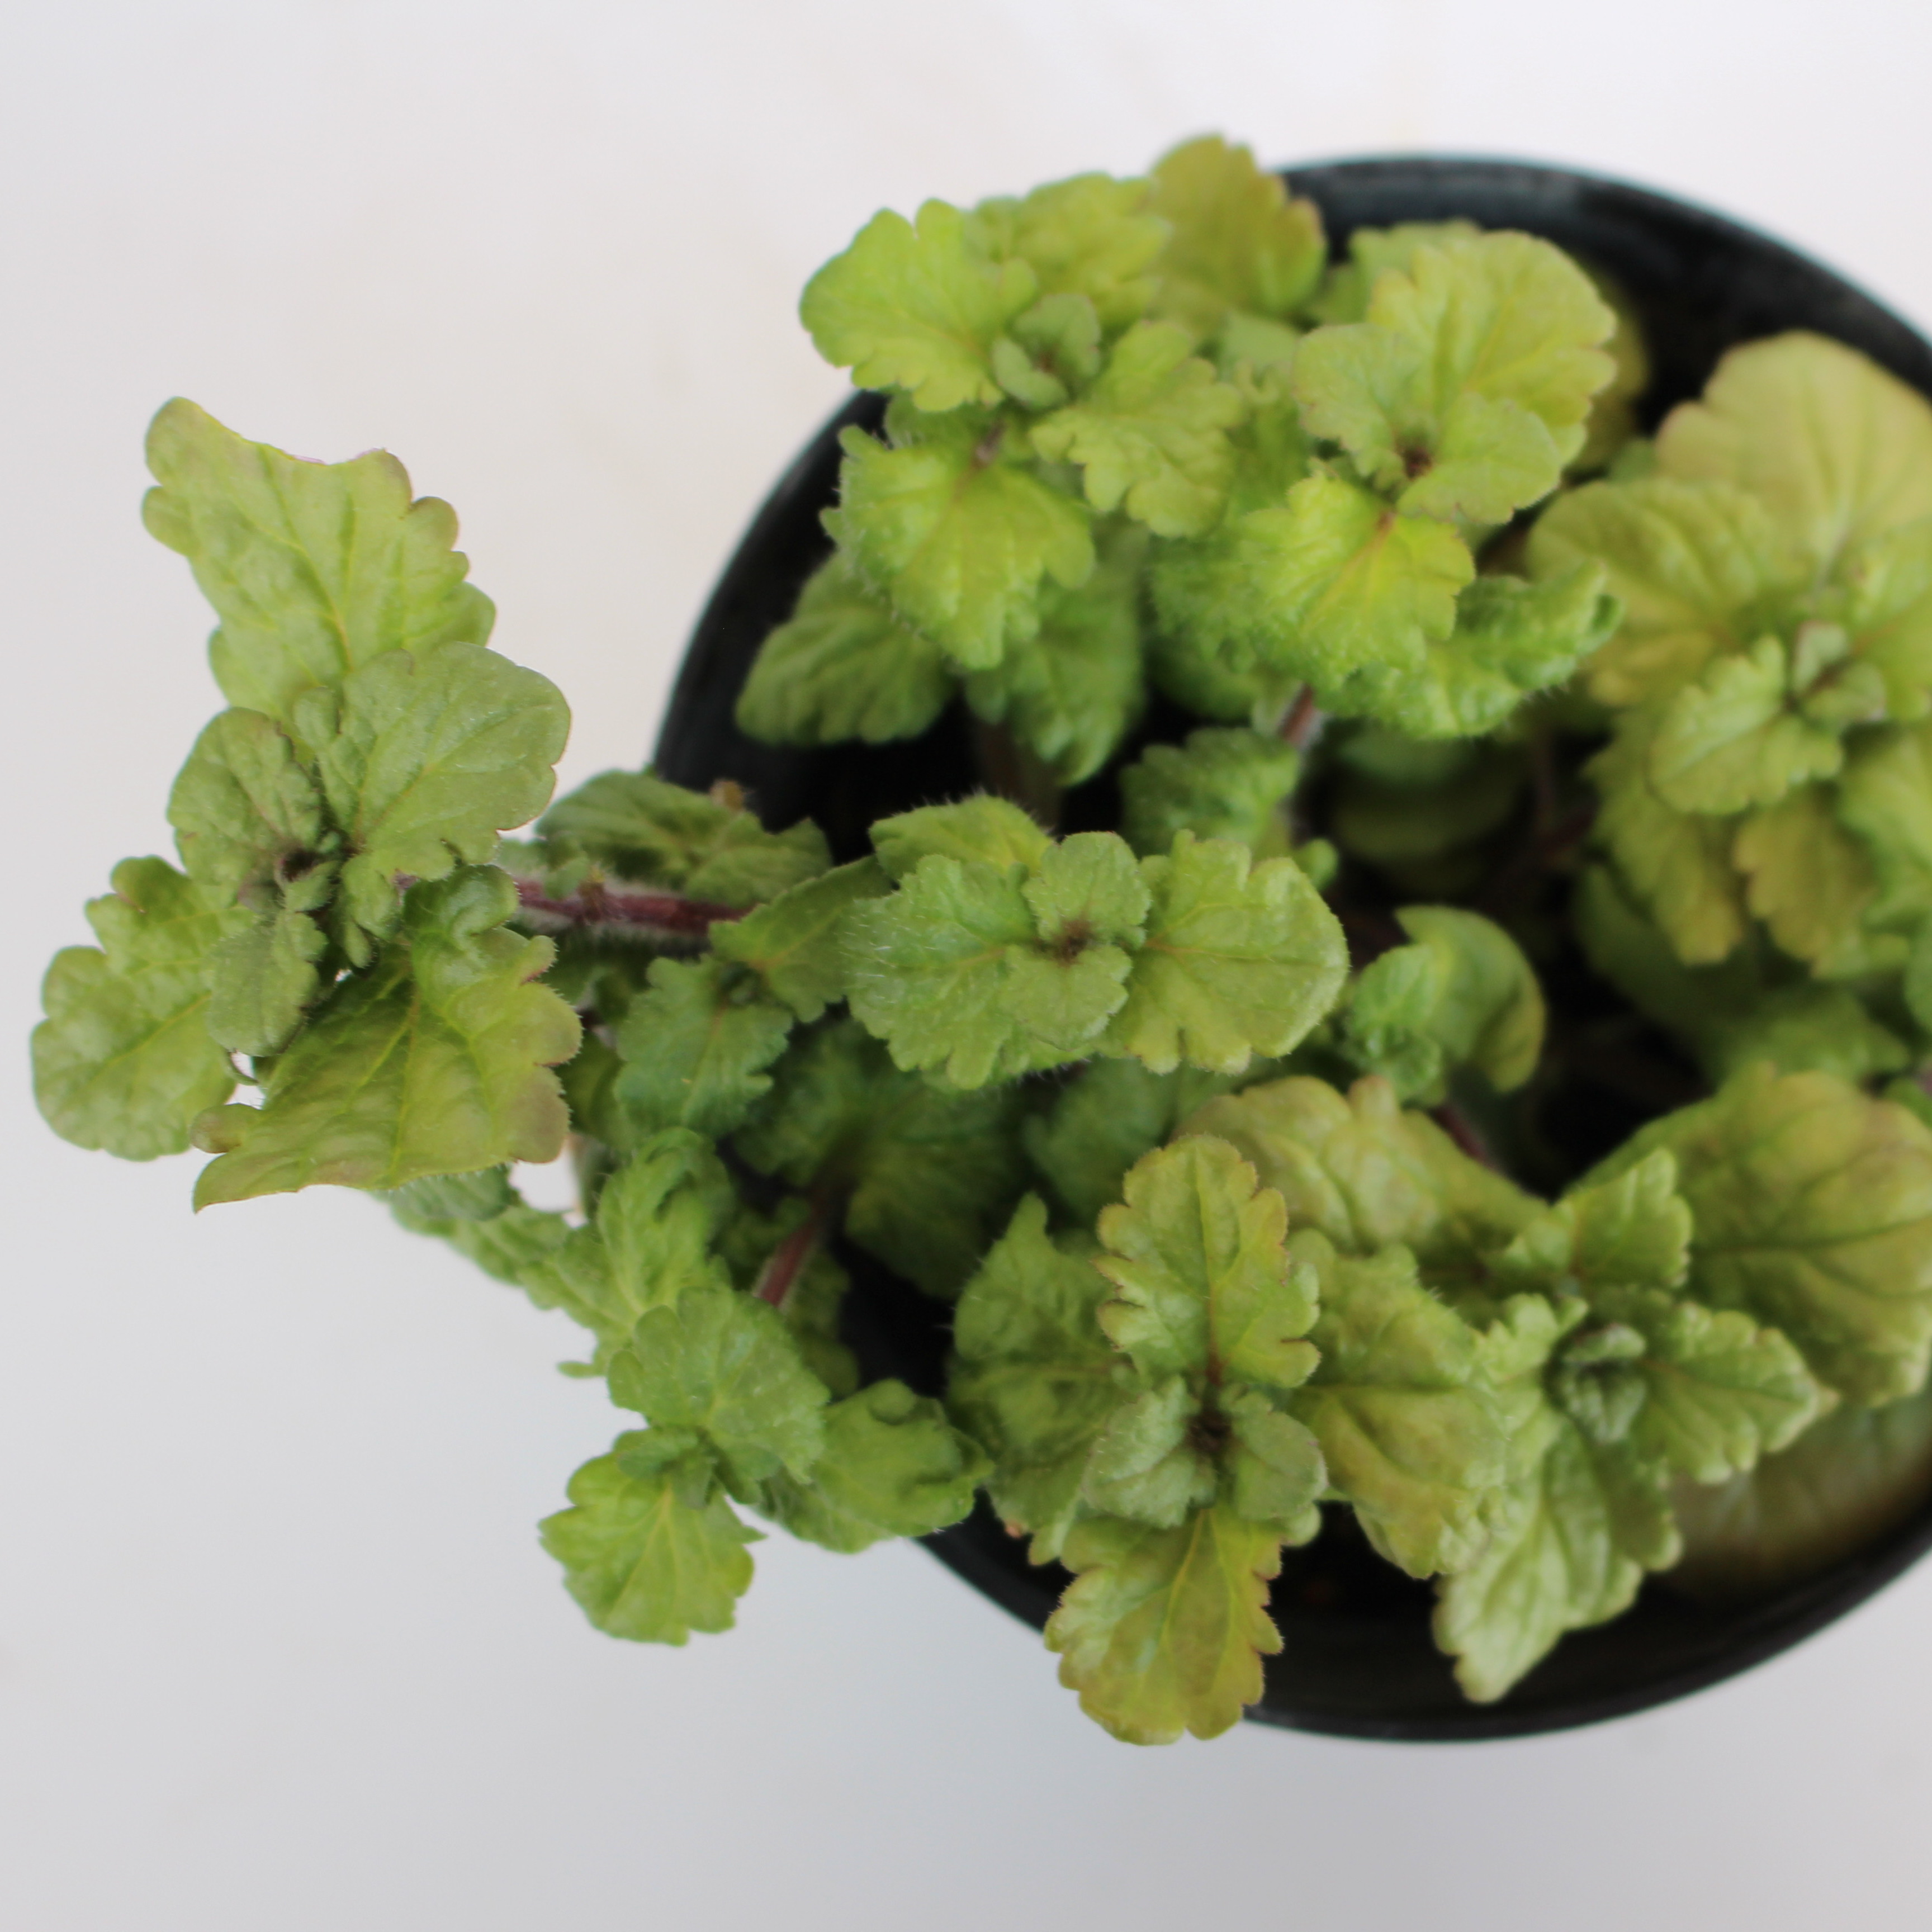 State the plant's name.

Veronica persica
